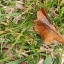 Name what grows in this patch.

grass
